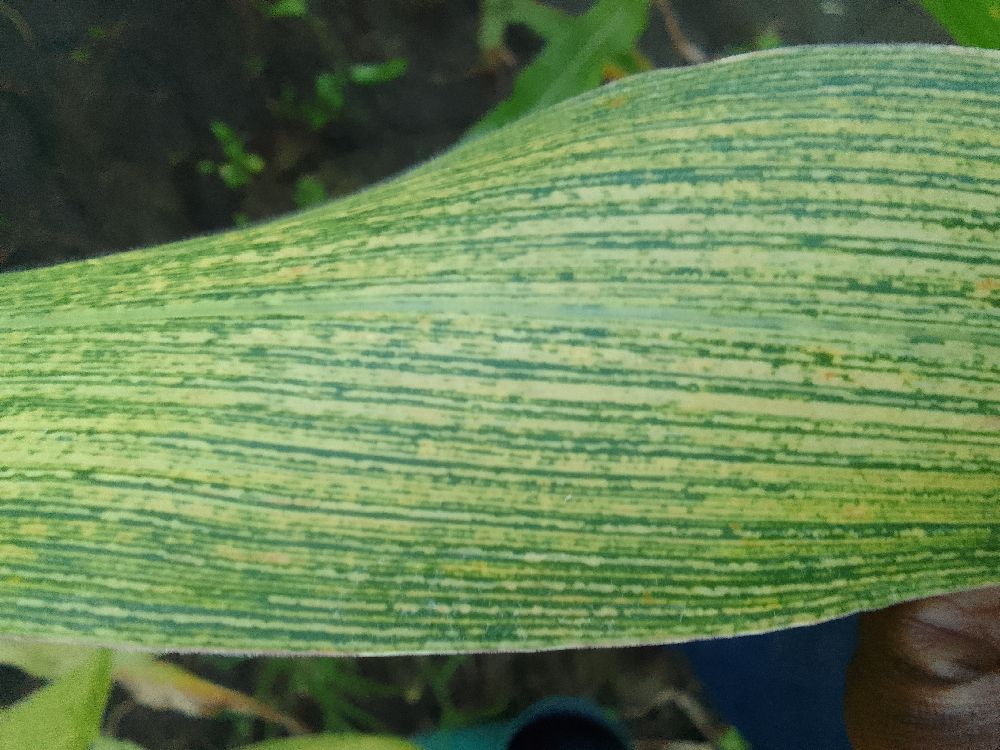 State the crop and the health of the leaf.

maize, maize streak virus
